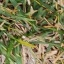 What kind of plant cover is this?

grass
